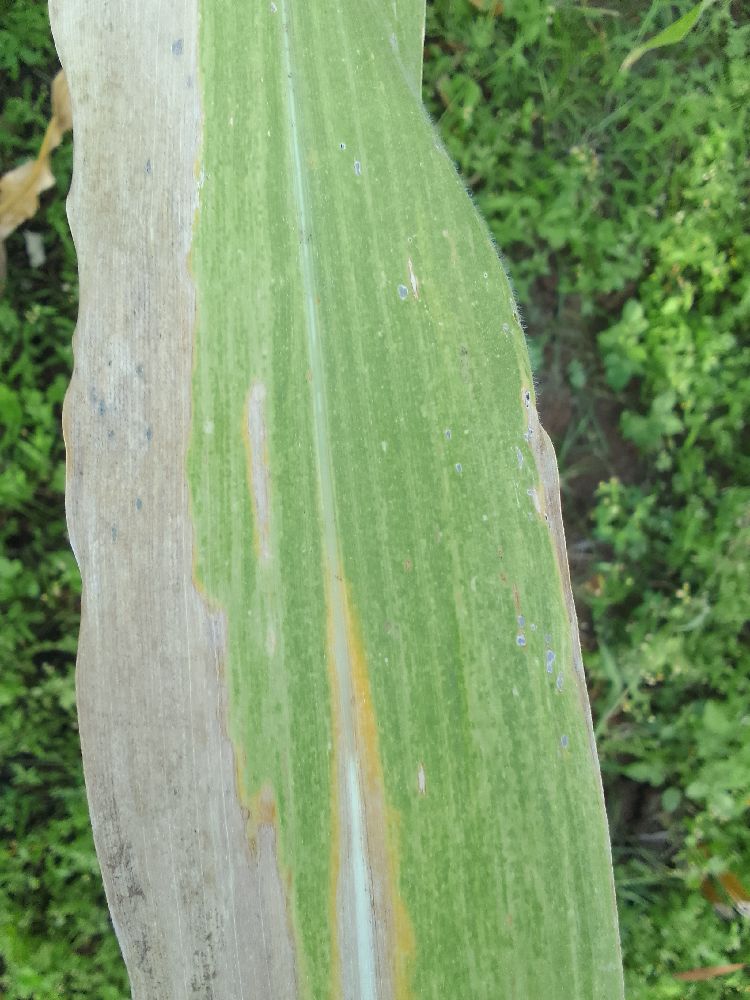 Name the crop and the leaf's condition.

maize, maize lethal necrosis
